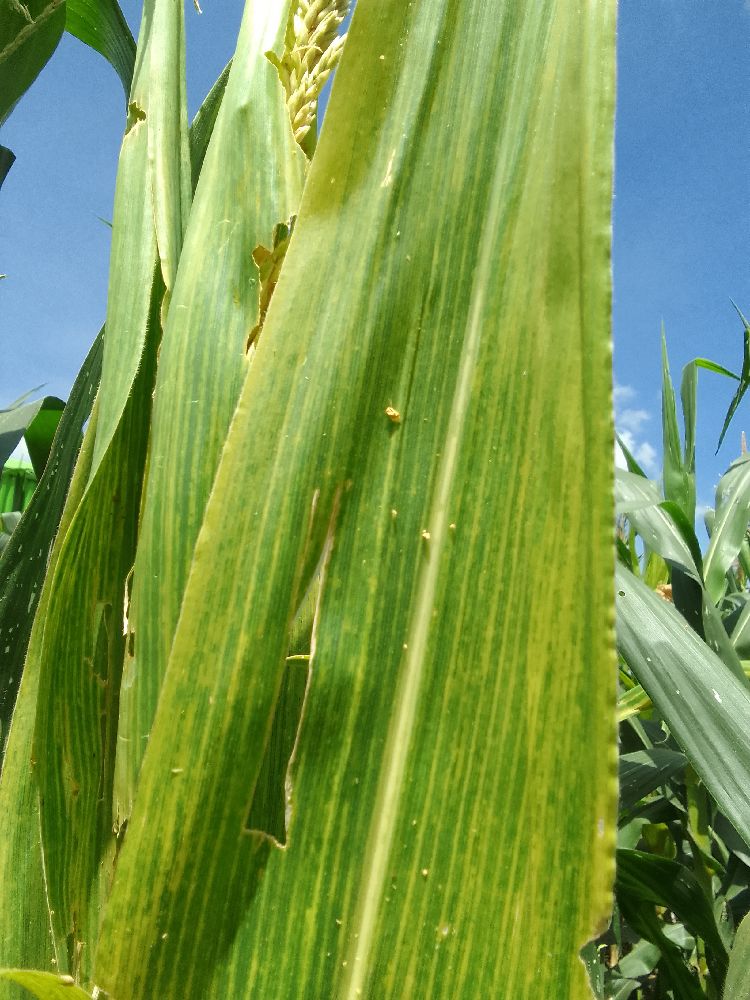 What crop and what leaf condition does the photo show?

maize, maize lethal necrosis
